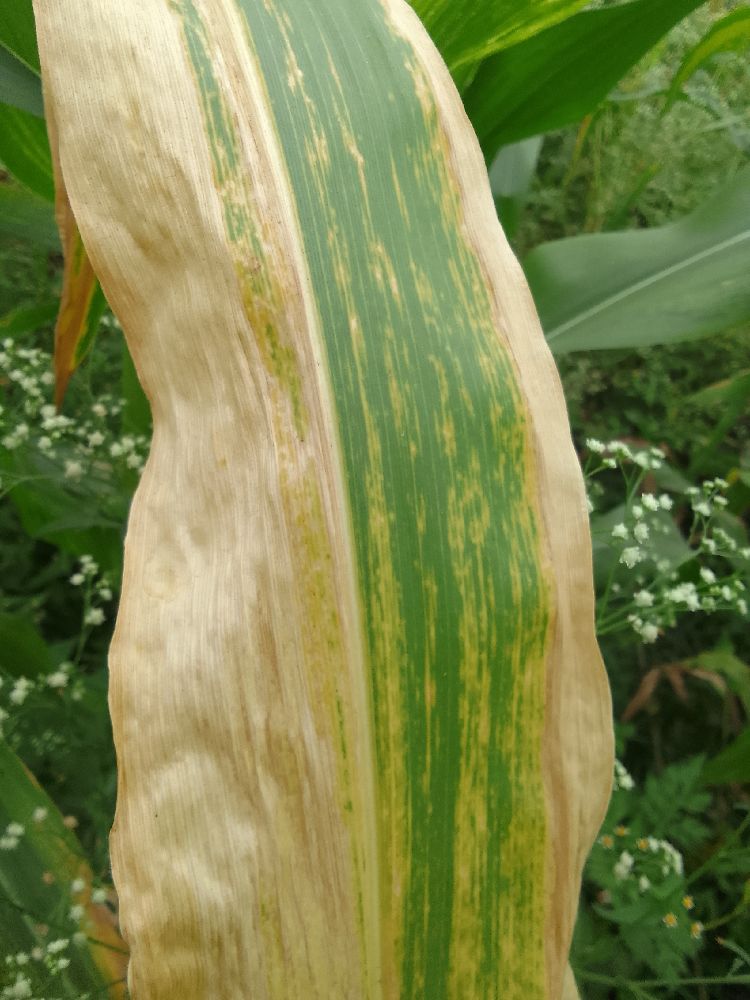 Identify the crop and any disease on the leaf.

maize, maize lethal necrosis
